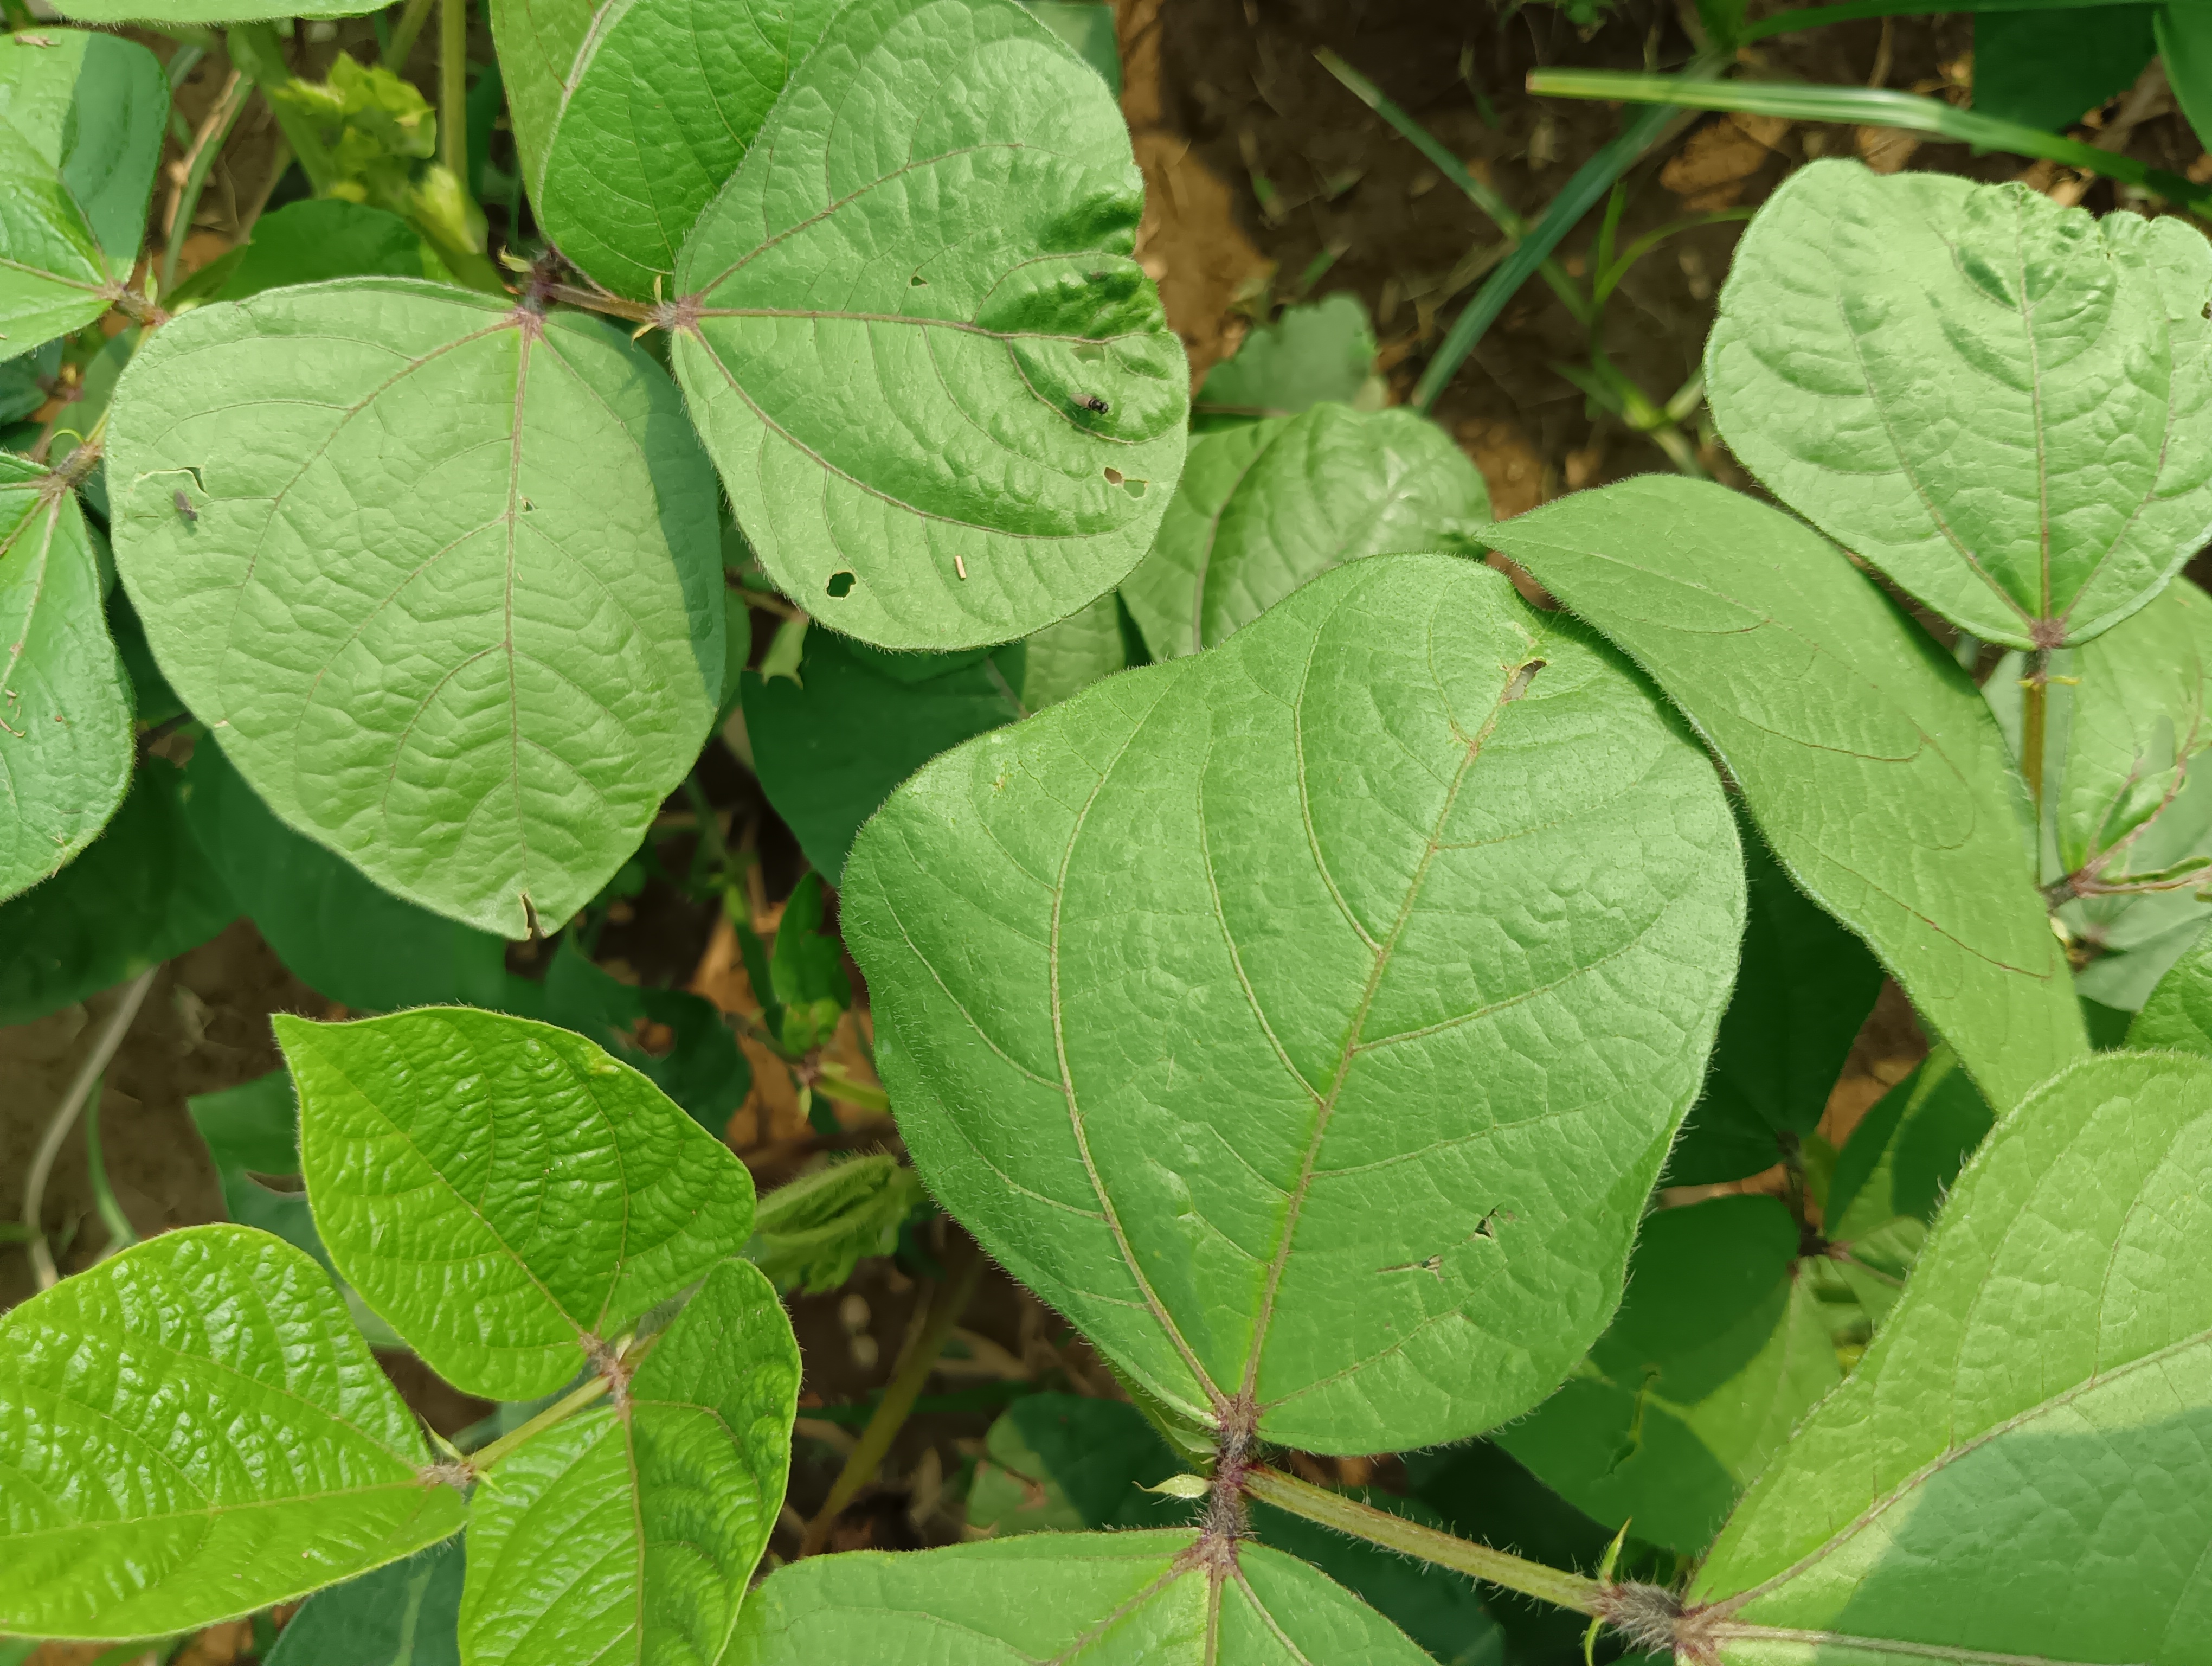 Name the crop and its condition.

mungbean, healthy
